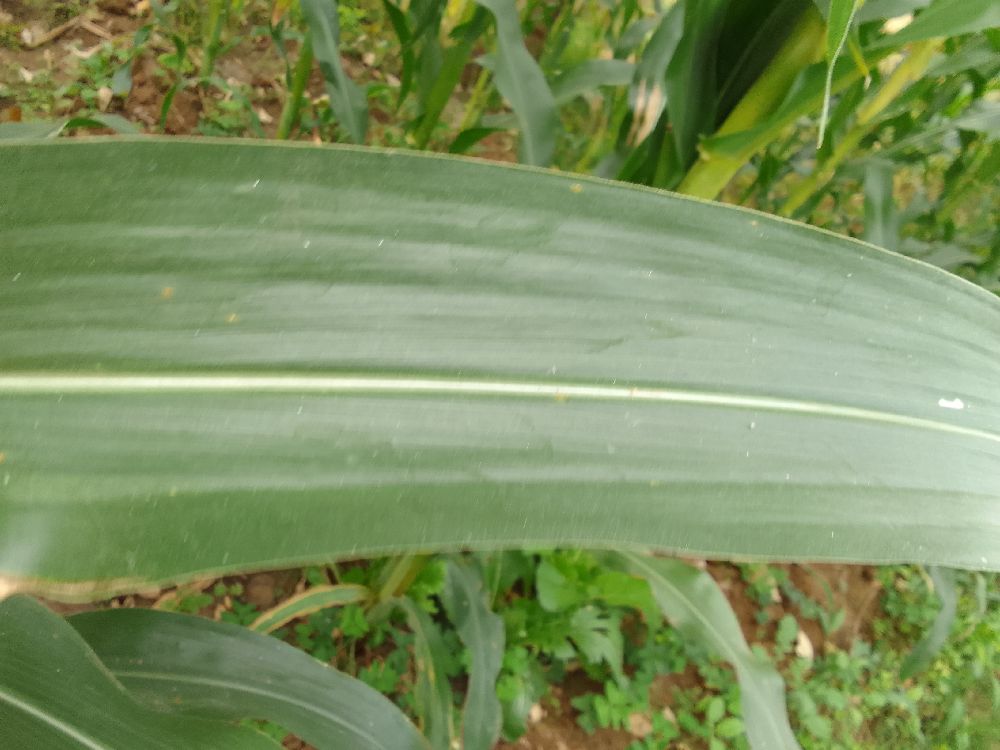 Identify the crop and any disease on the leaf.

maize, healthy
